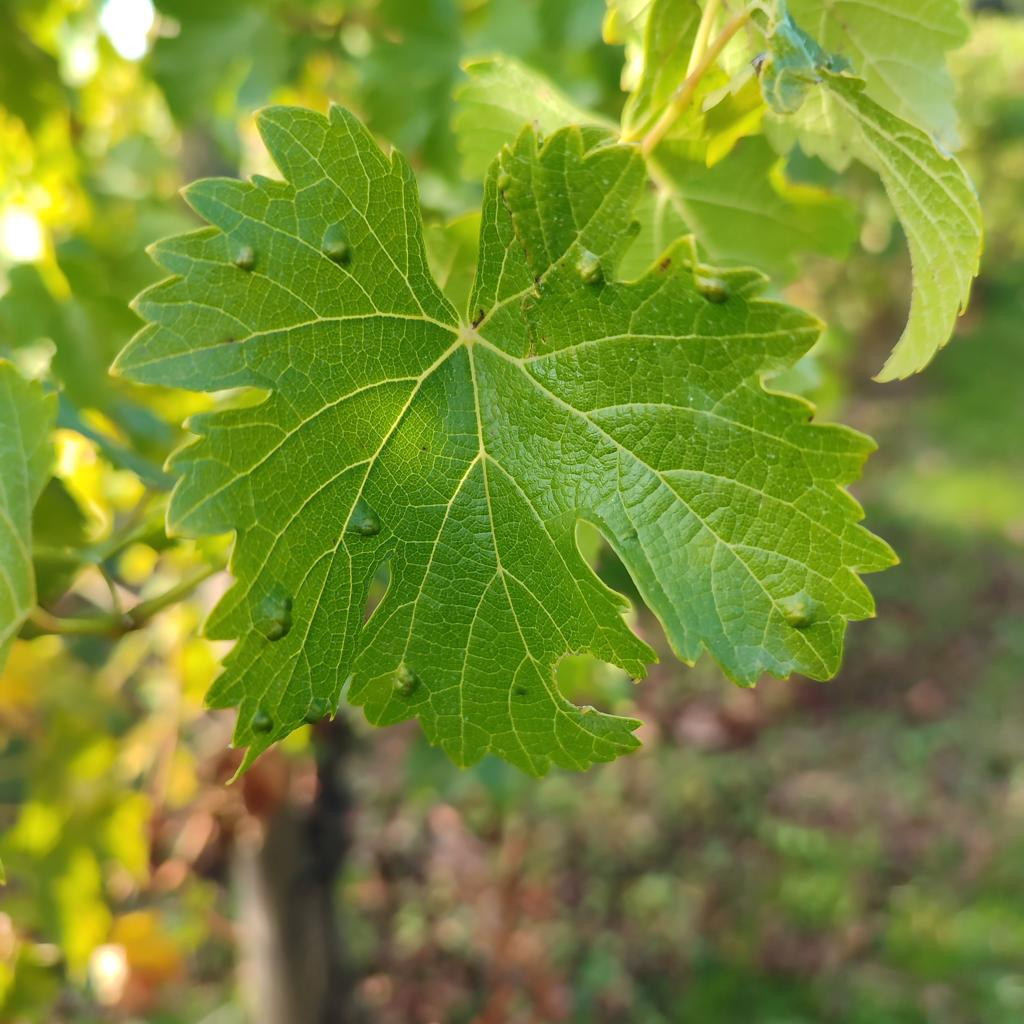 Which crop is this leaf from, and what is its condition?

grapevine, erineum mite
